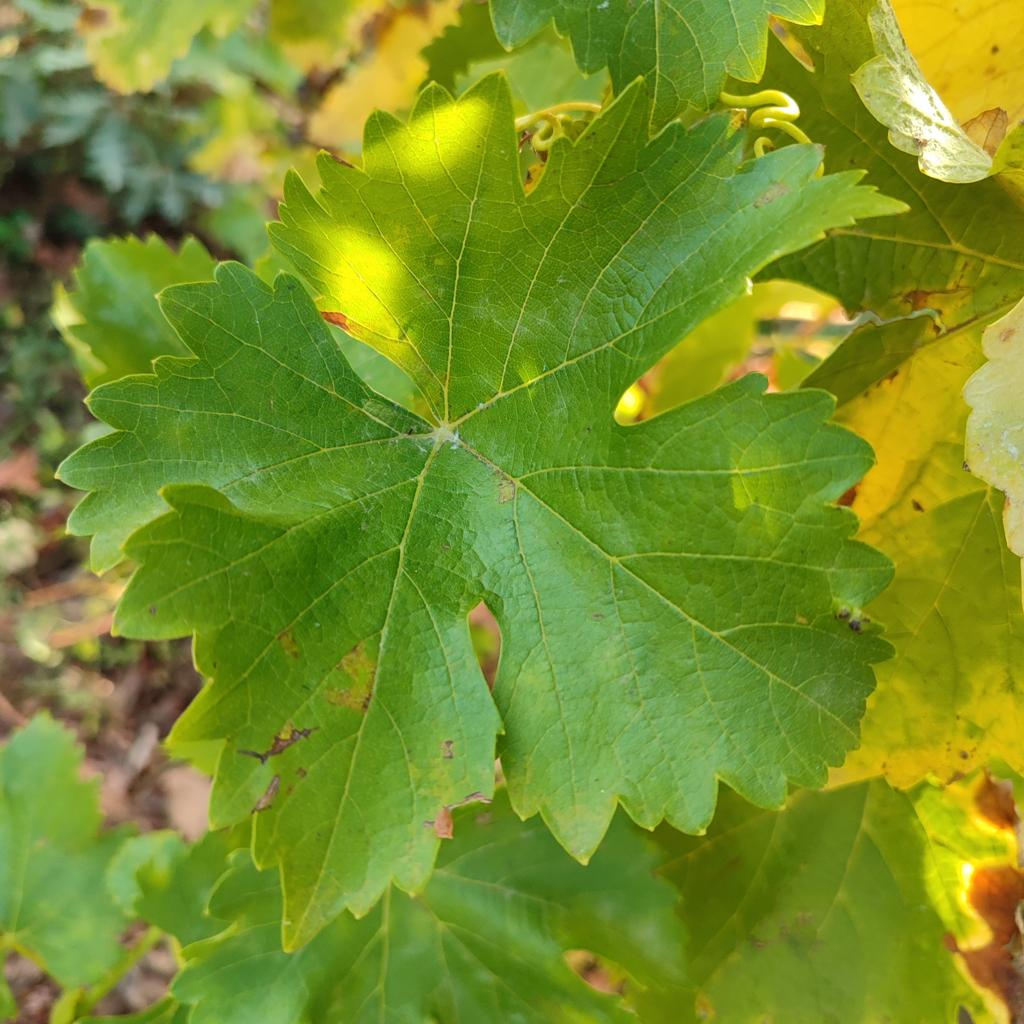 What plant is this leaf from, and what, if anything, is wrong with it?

grapevine, powdery mildew
